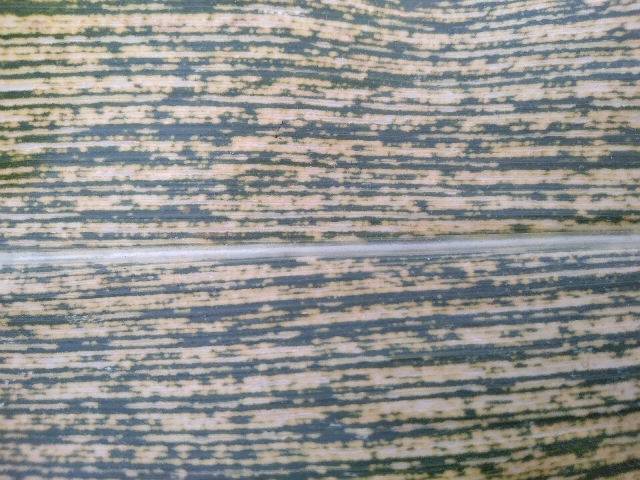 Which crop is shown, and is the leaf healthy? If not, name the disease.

maize, maize streak virus
